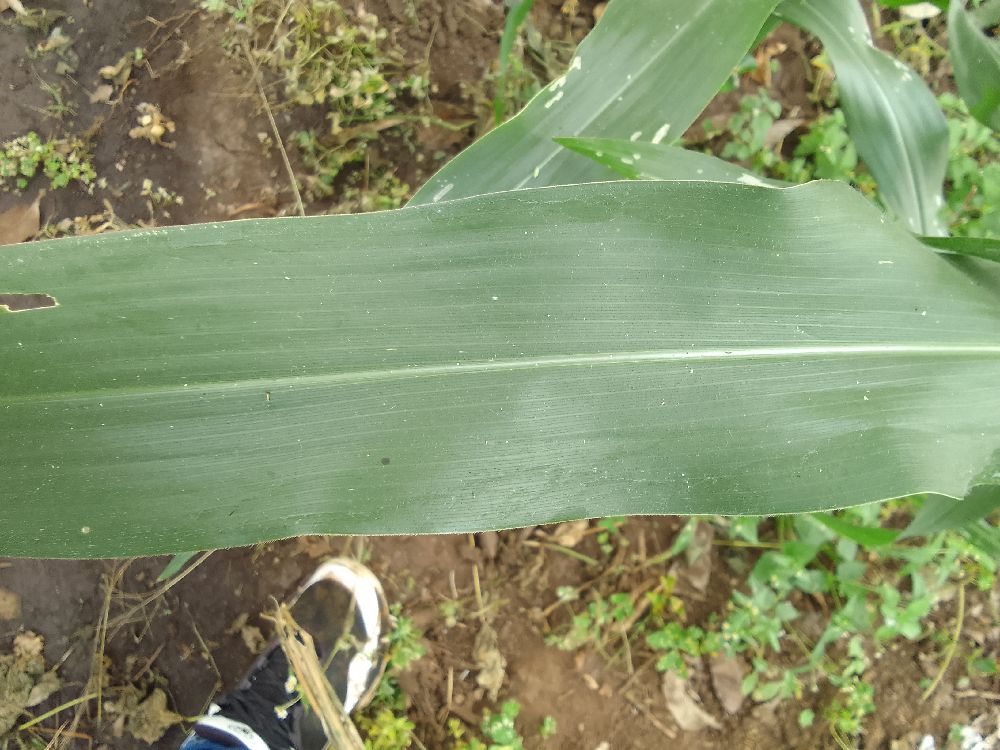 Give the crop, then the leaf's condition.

maize, healthy
